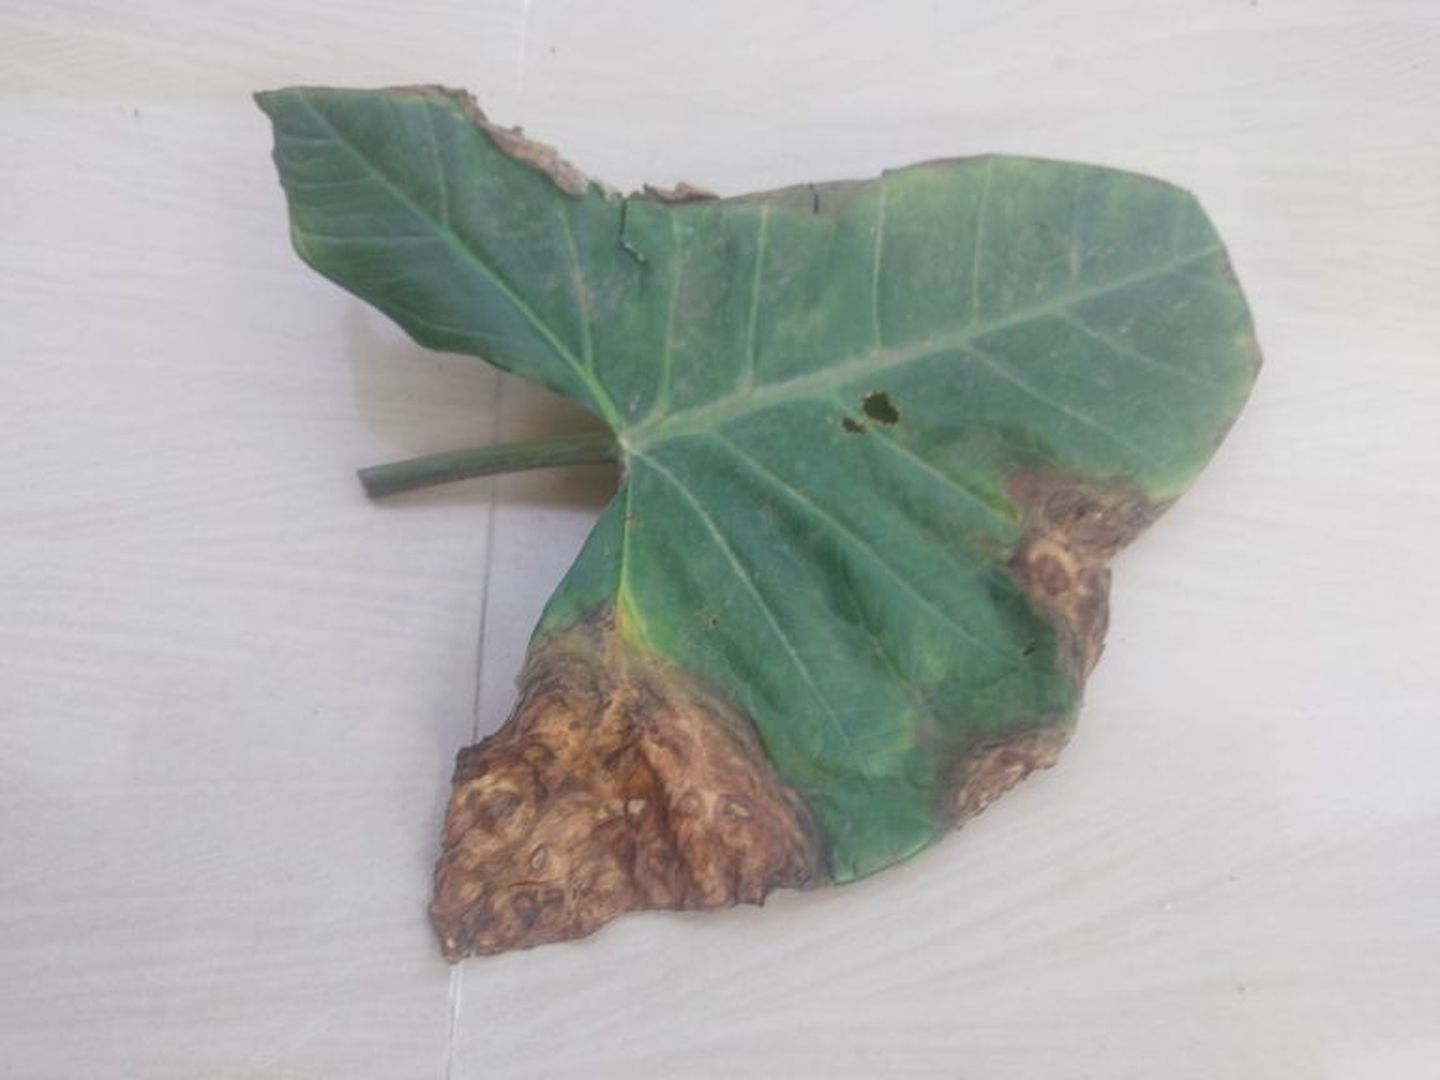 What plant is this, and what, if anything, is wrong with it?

taro, leaf blight
